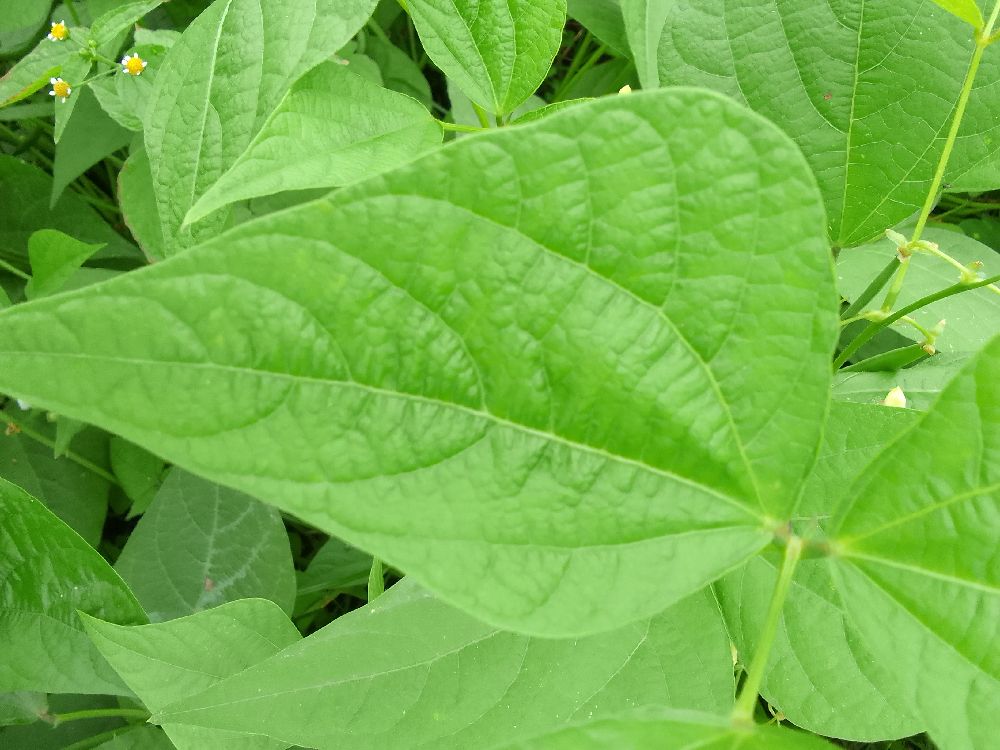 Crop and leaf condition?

common bean, healthy
